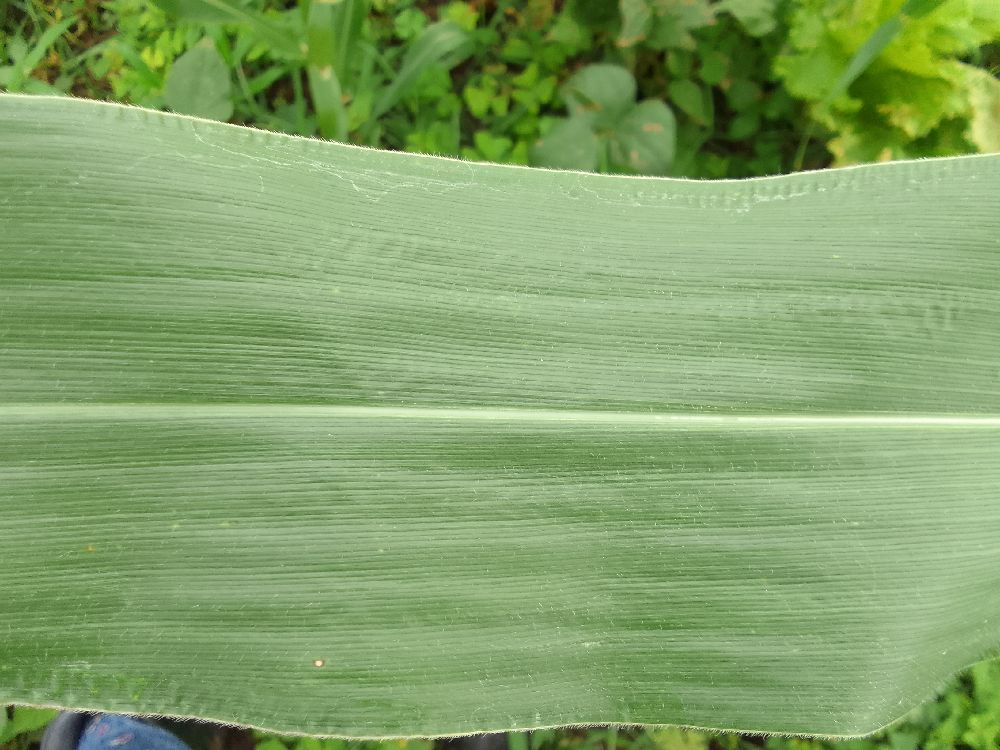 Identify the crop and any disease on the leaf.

maize, healthy
